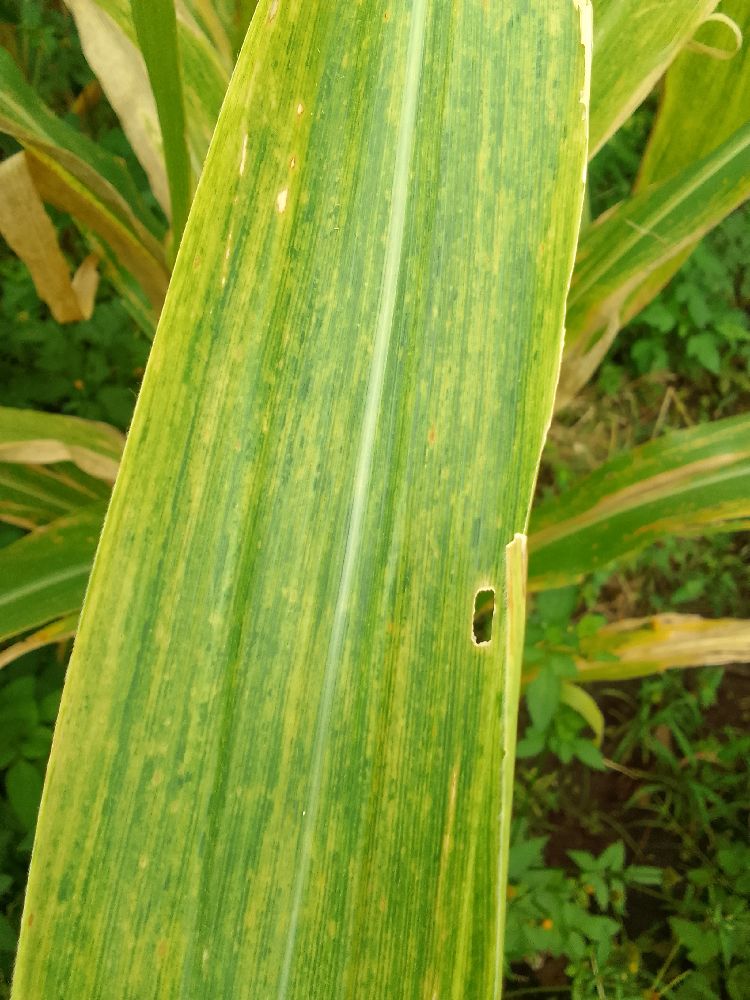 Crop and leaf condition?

maize, maize lethal necrosis
